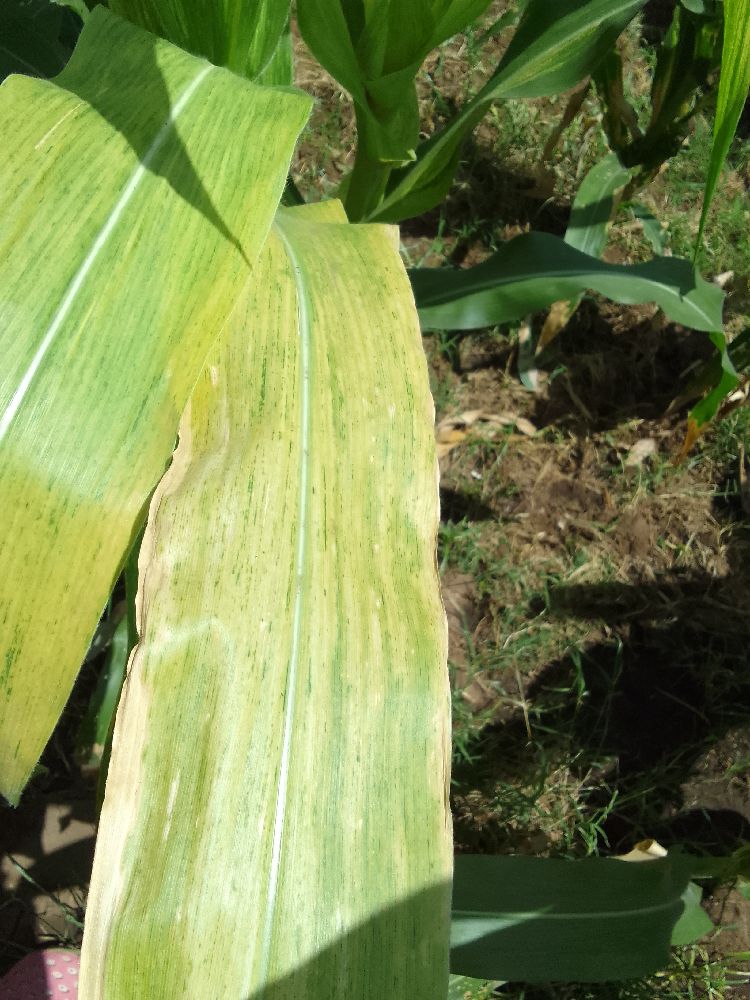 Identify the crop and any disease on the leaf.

maize, maize lethal necrosis
